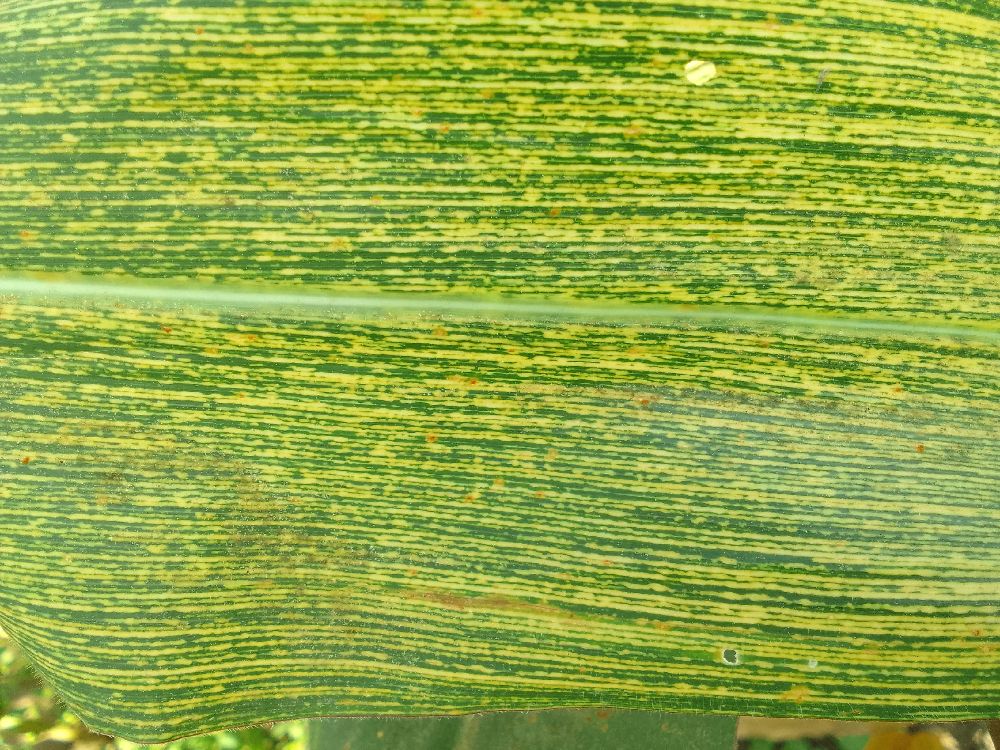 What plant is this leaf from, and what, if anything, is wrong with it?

maize, maize streak virus
